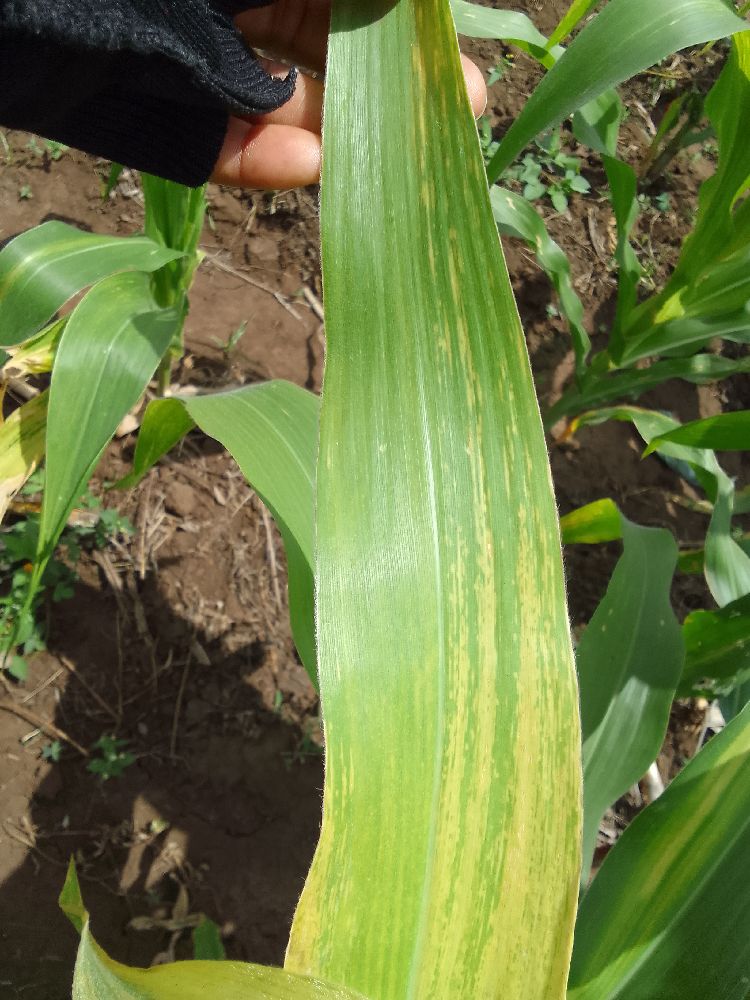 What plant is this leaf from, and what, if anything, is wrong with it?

maize, maize lethal necrosis
